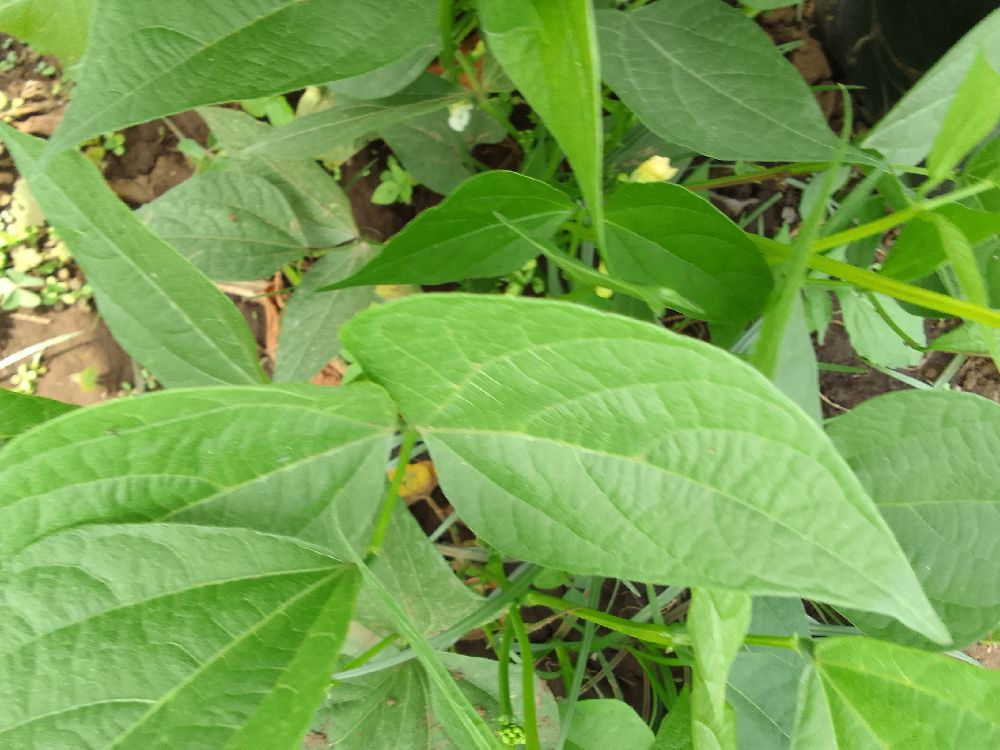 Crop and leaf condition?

common bean, healthy
